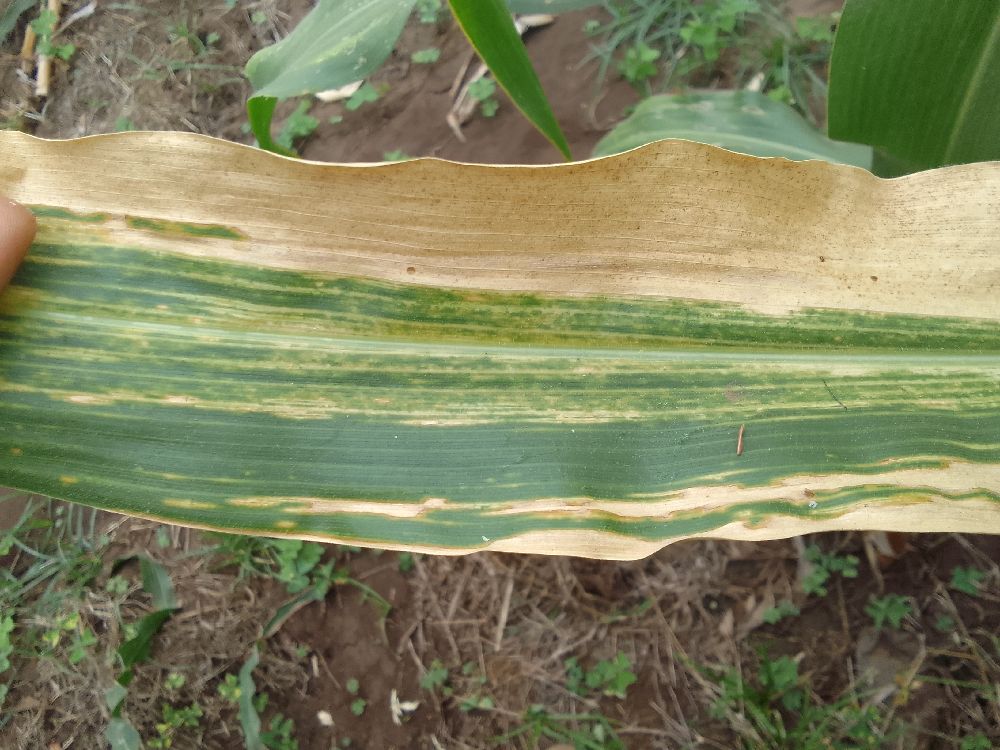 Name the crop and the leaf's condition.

maize, maize lethal necrosis
